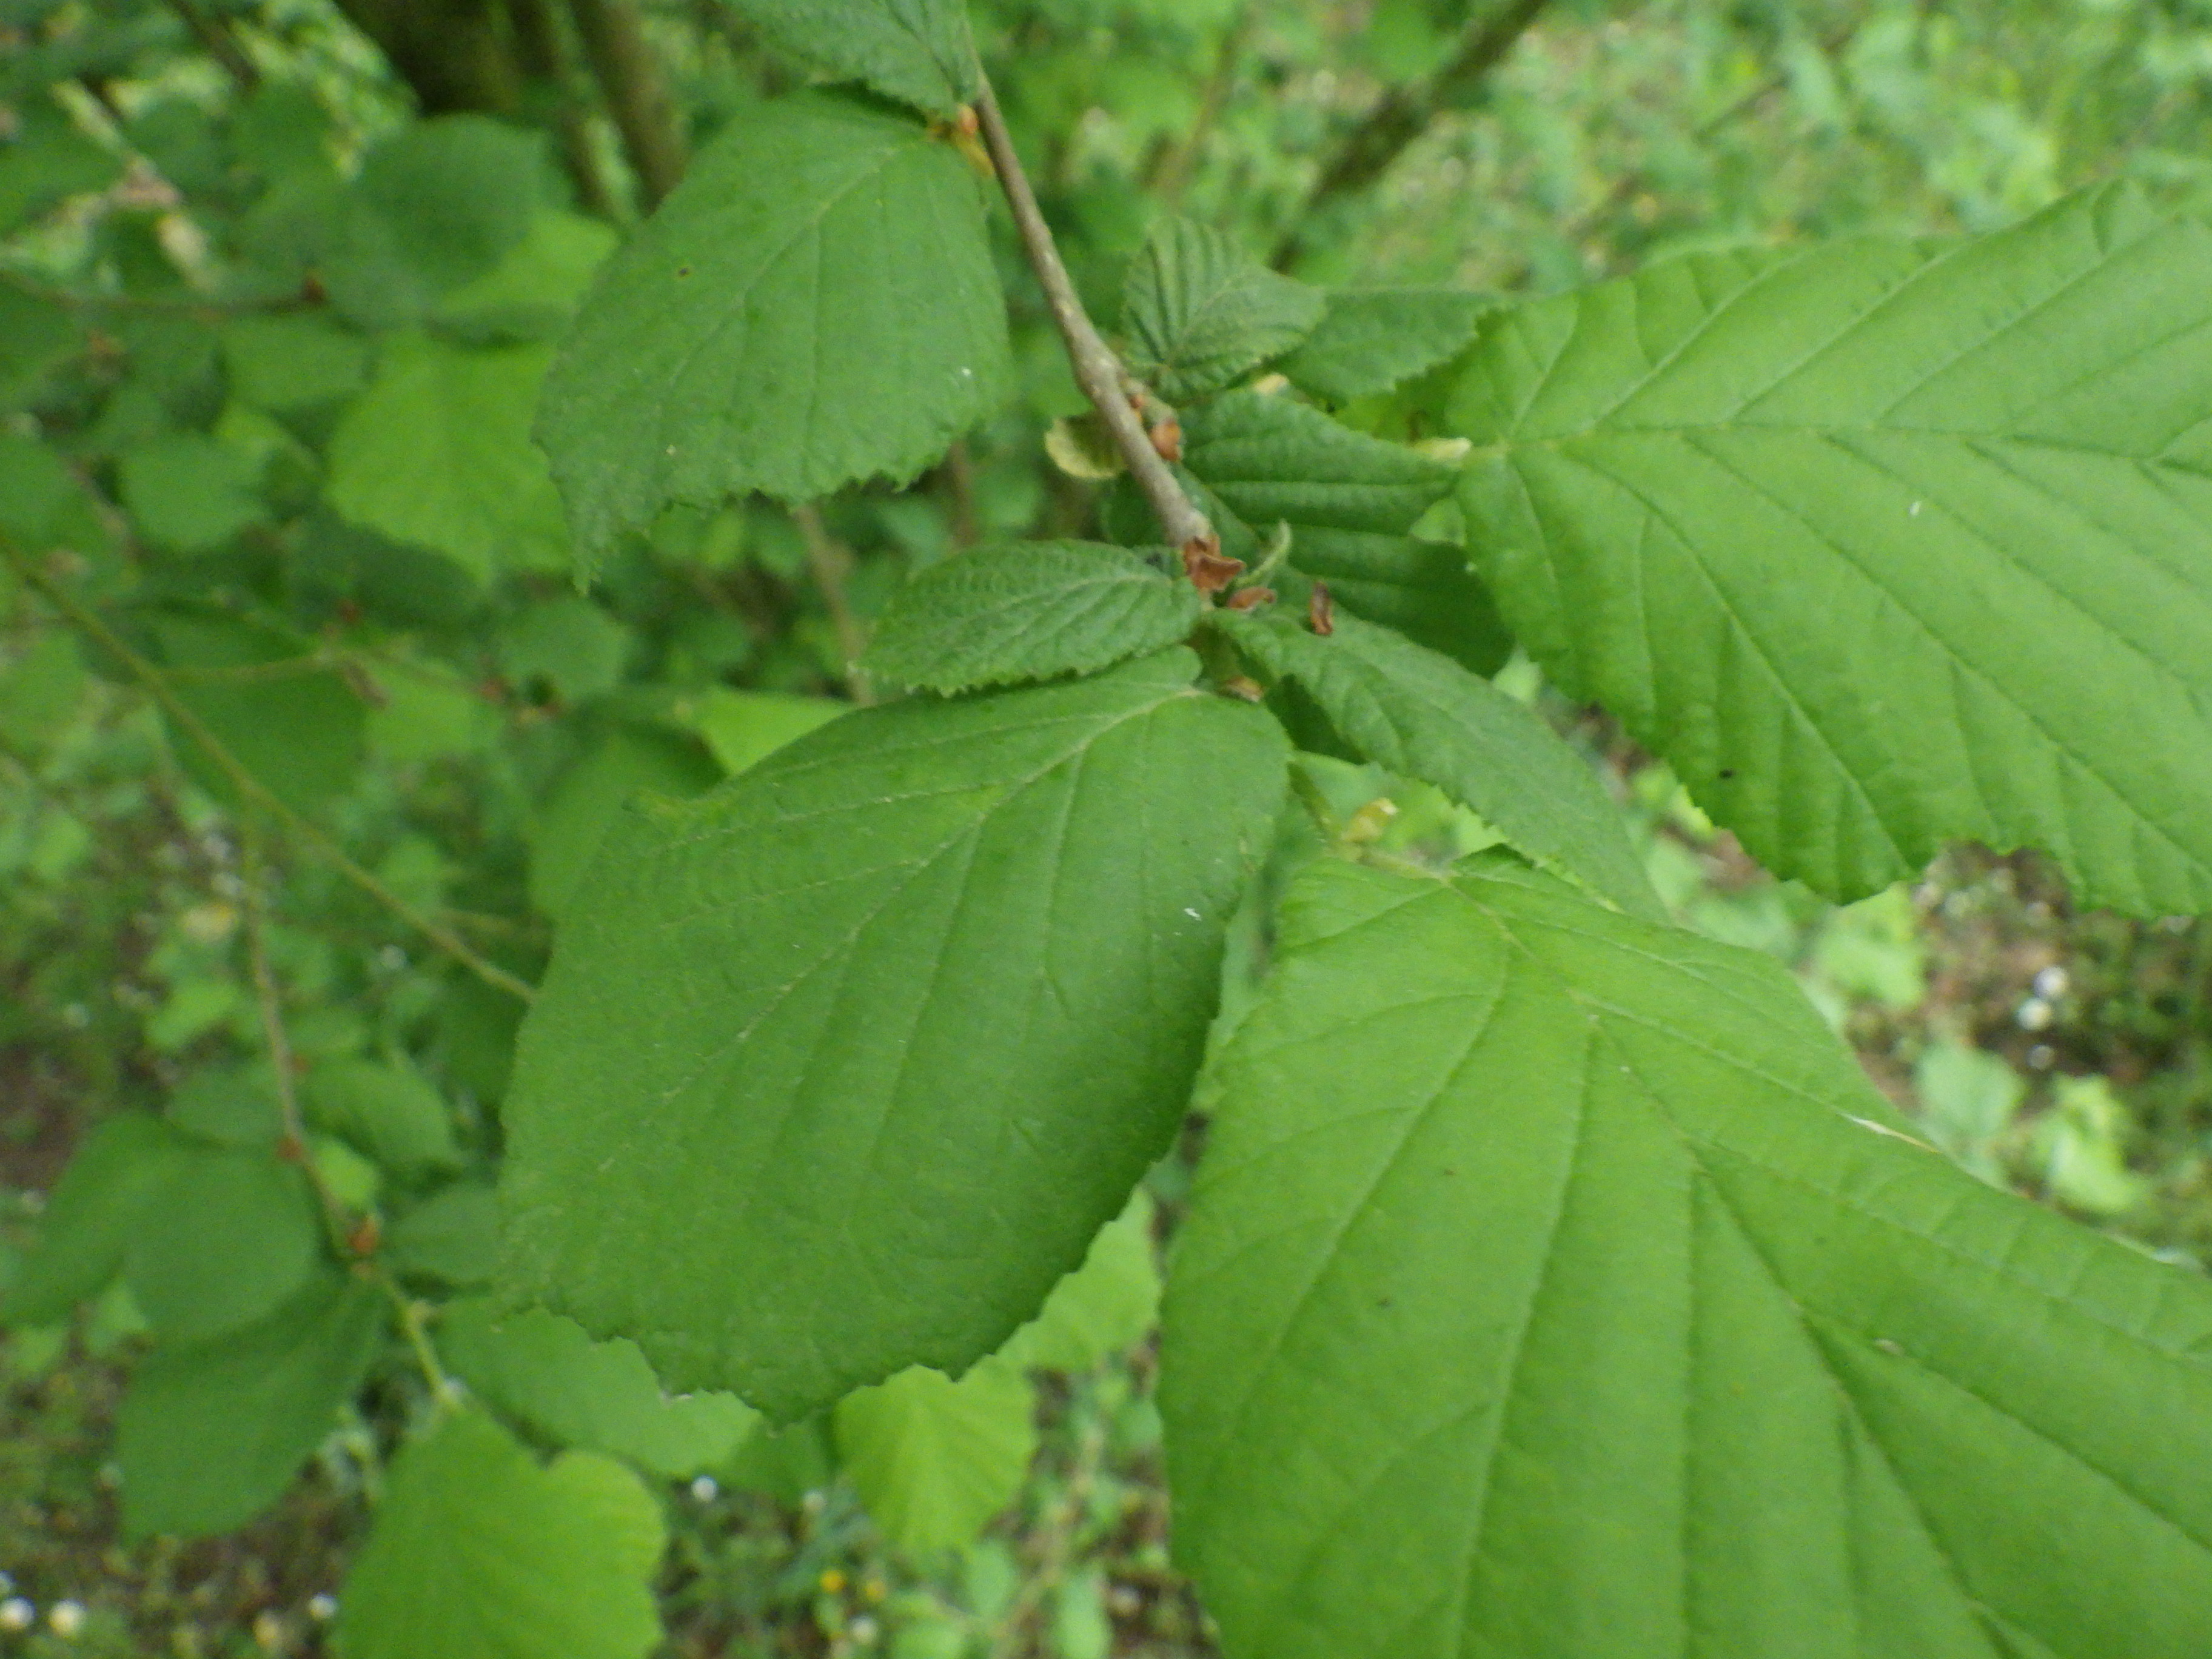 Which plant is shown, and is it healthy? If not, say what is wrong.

hazel, healthy
